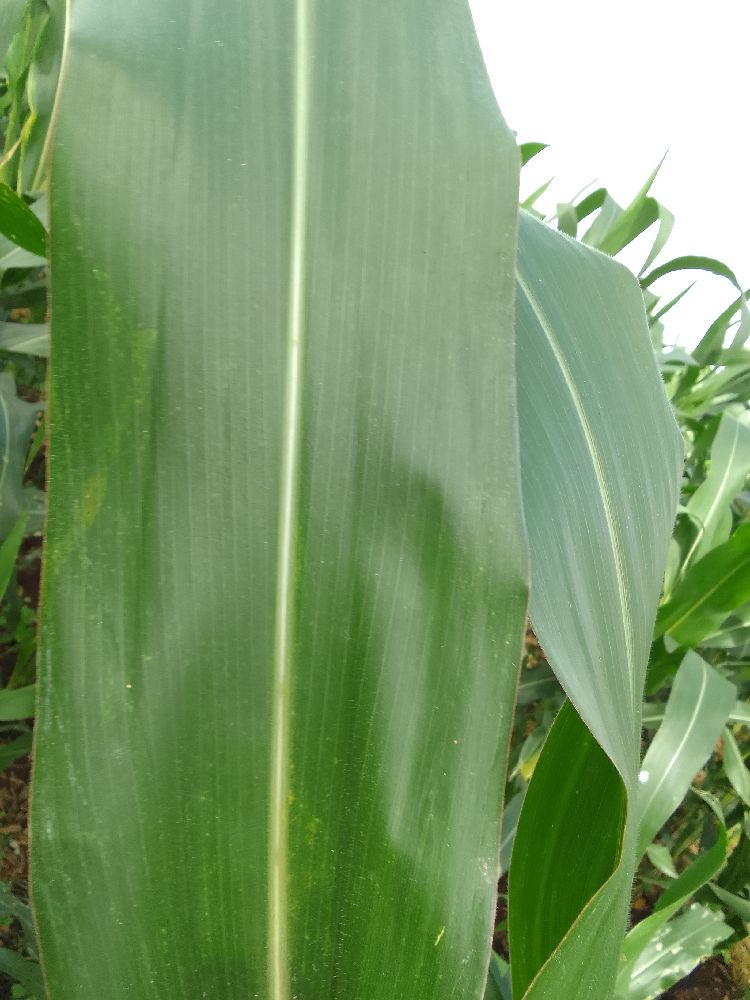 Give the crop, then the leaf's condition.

maize, healthy
